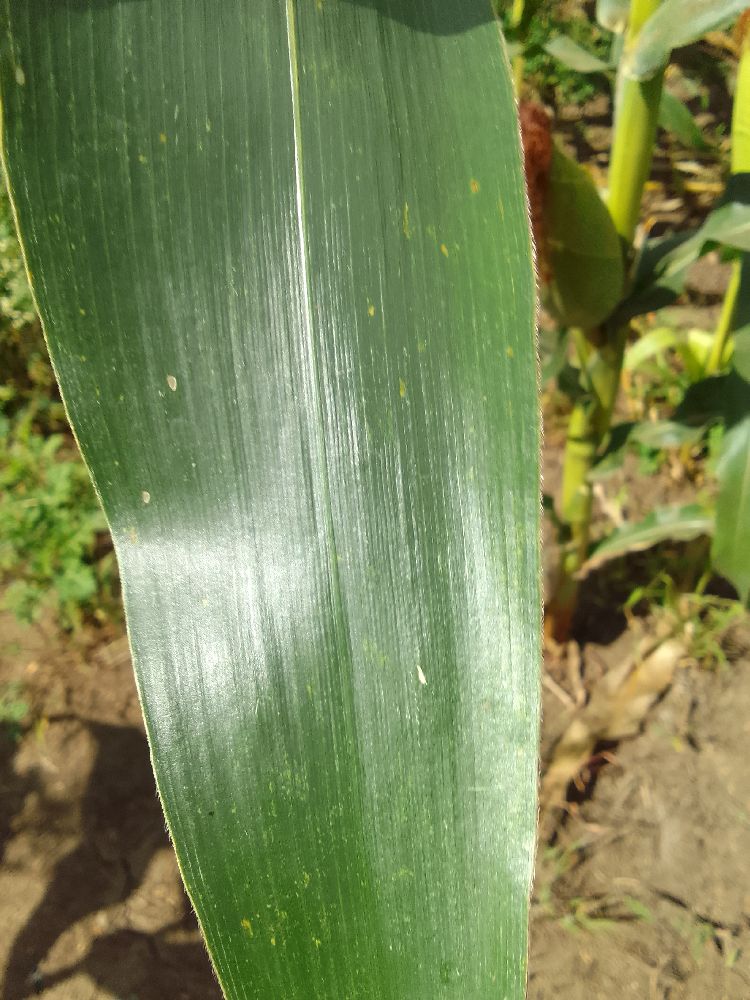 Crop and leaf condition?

maize, healthy
